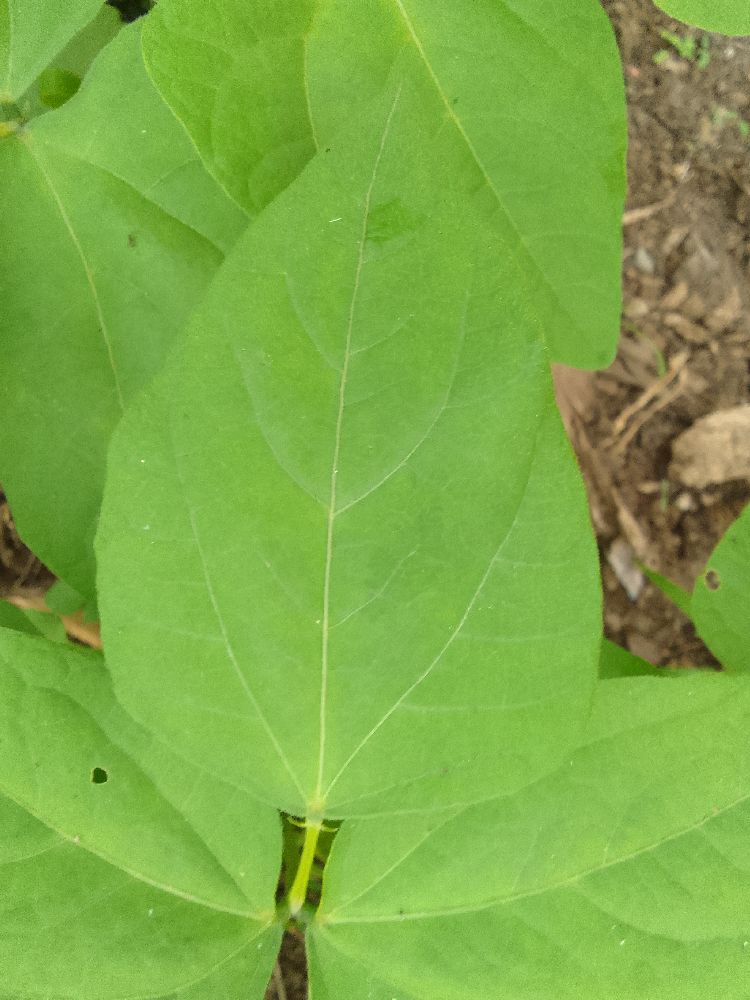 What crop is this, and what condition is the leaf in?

common bean, healthy
